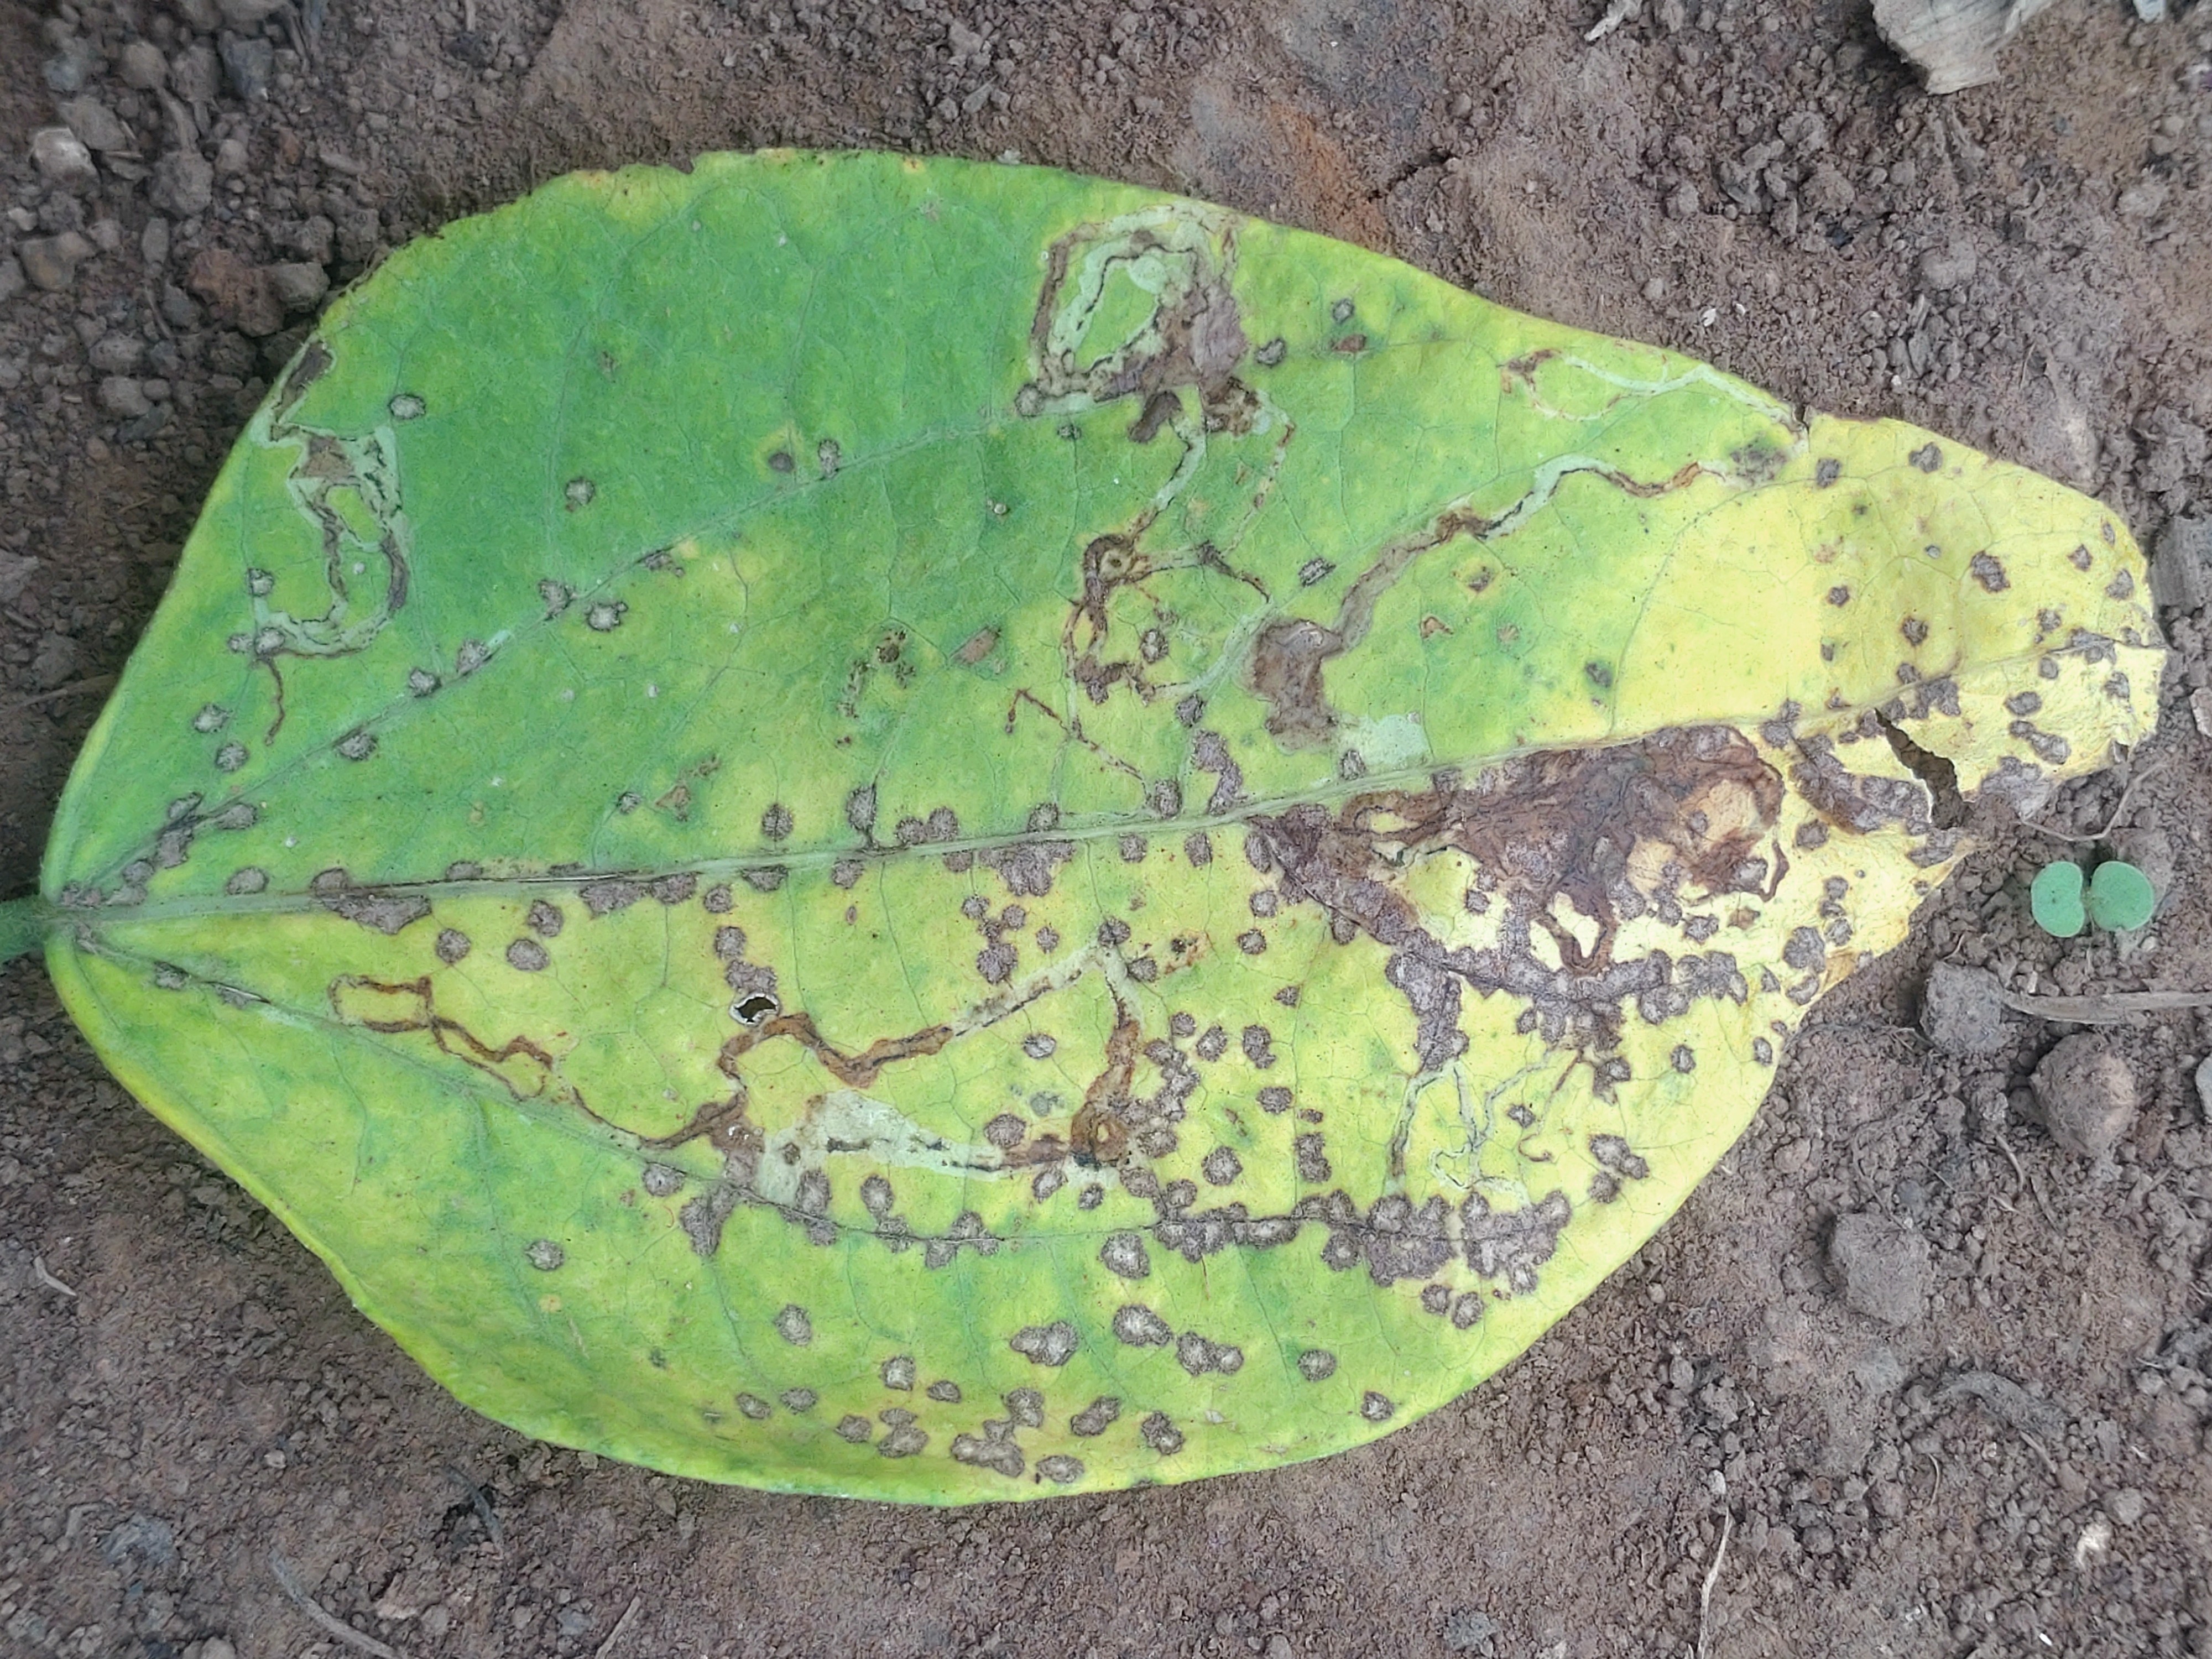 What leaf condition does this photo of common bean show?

anthracnose
